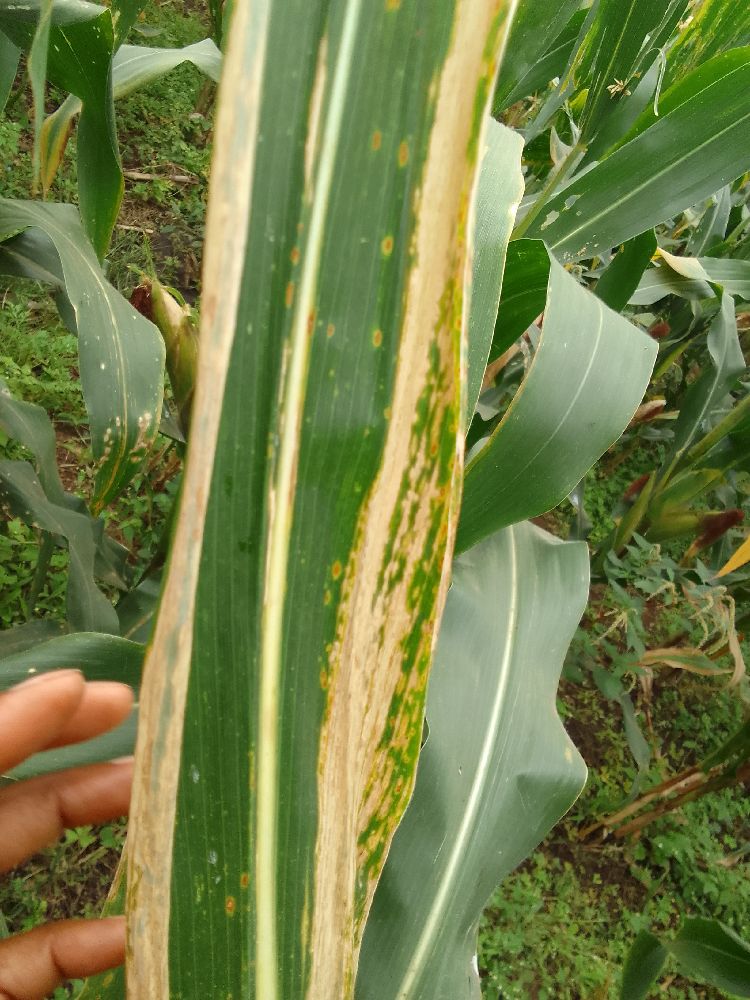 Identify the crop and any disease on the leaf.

maize, maize lethal necrosis
